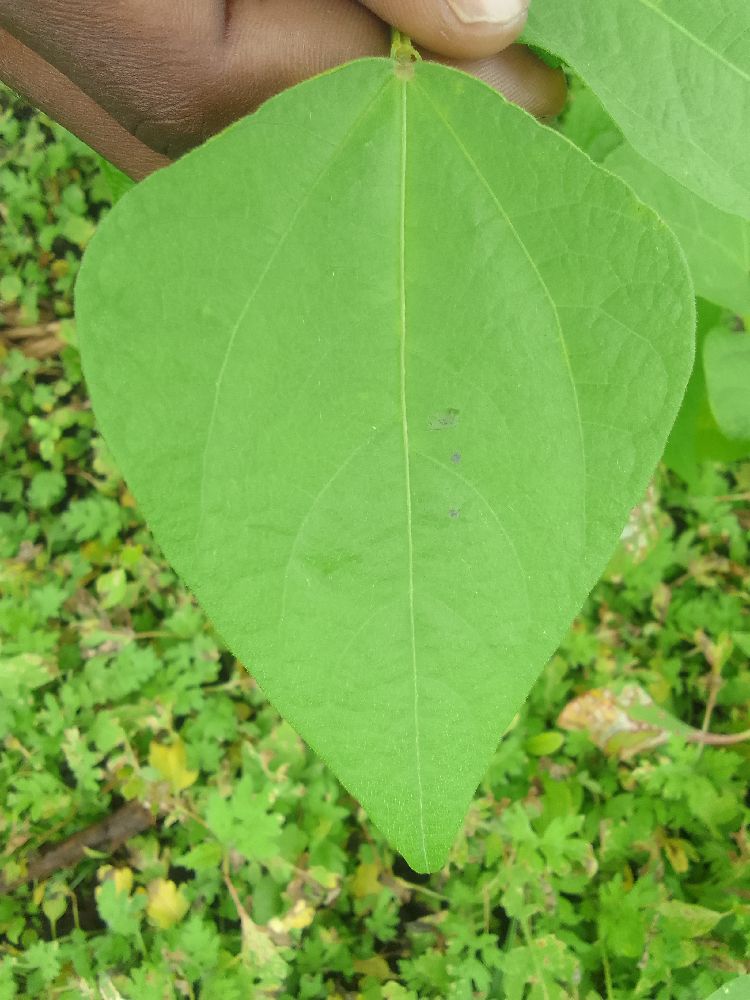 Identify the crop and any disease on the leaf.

common bean, healthy
